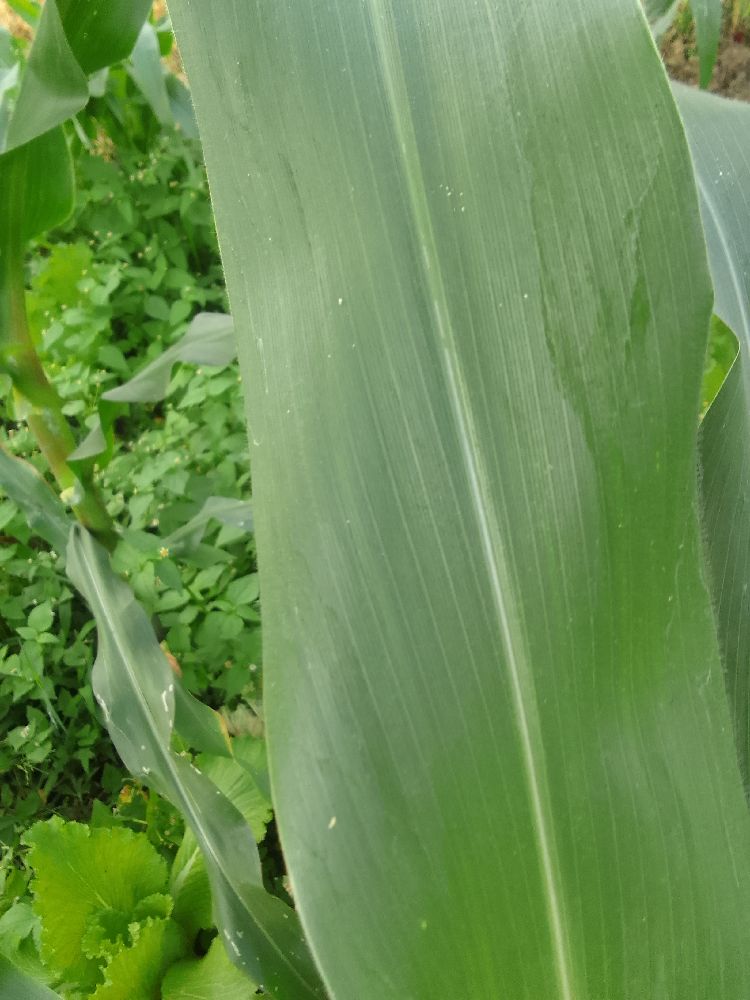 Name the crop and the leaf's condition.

maize, healthy
